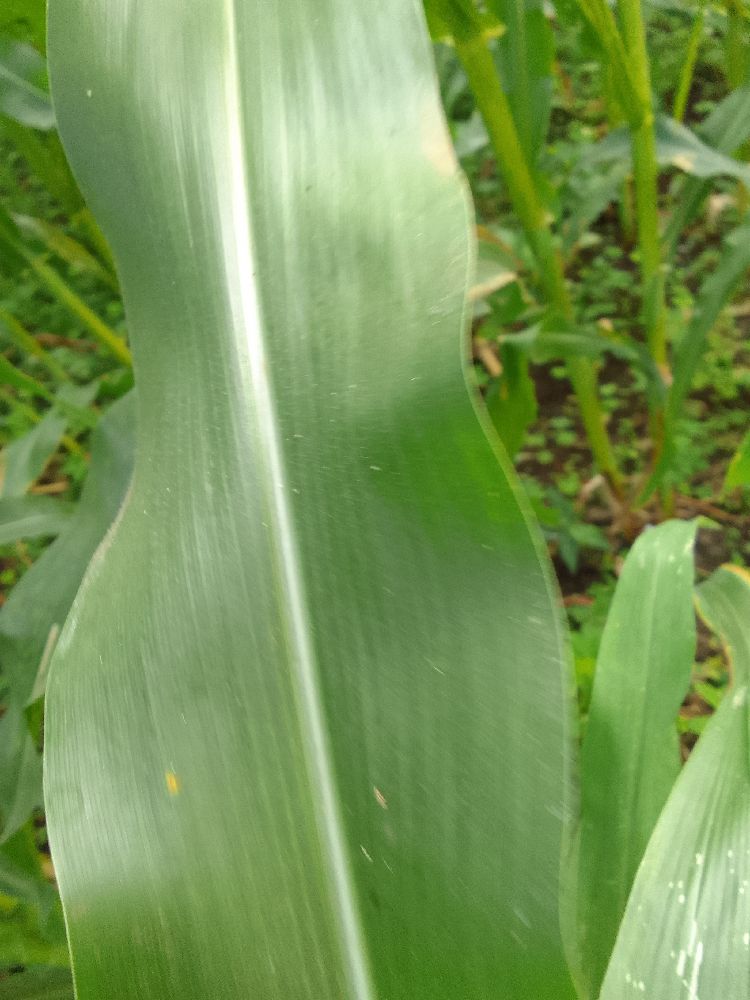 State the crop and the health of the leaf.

maize, healthy
